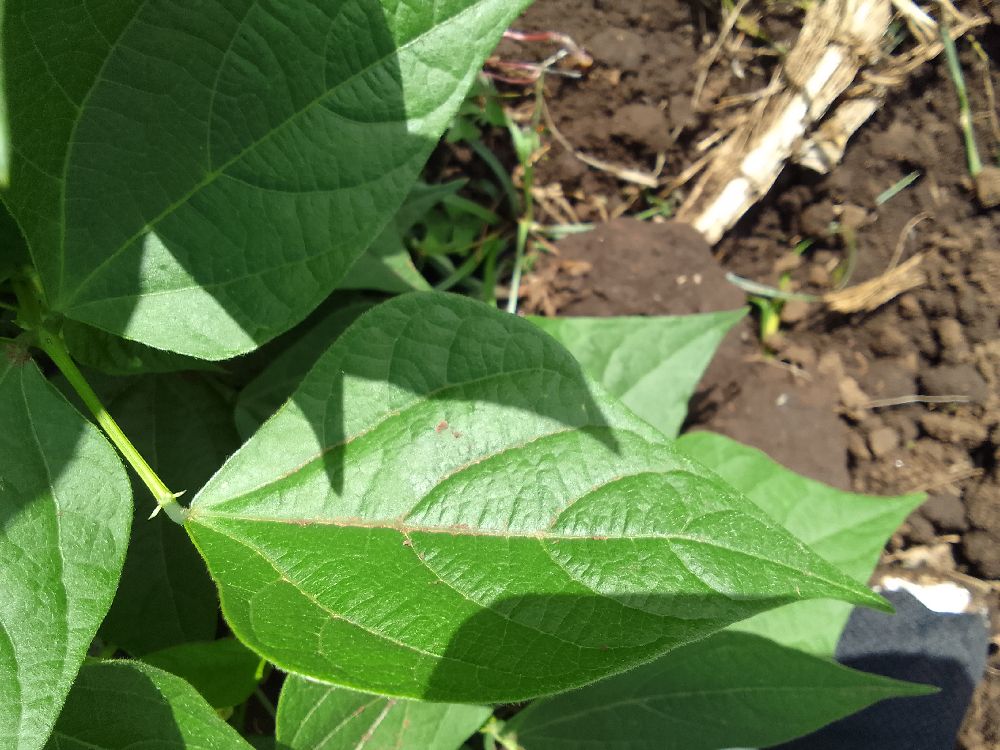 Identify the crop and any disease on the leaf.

common bean, healthy
